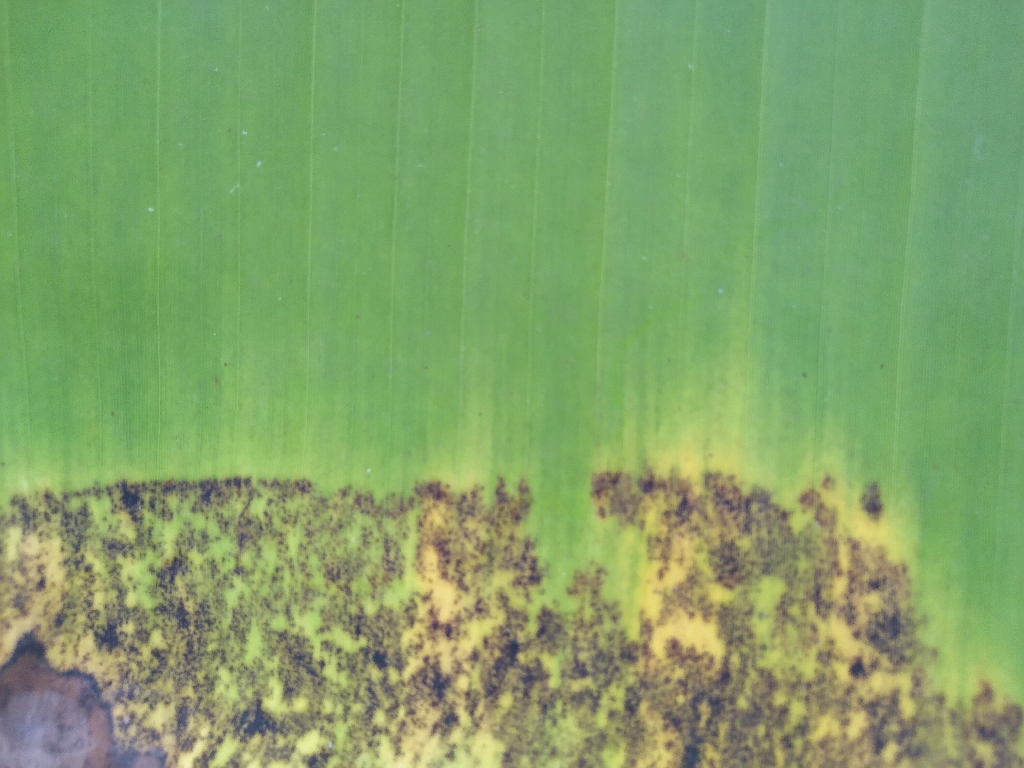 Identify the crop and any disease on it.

banana, black sigatoka
